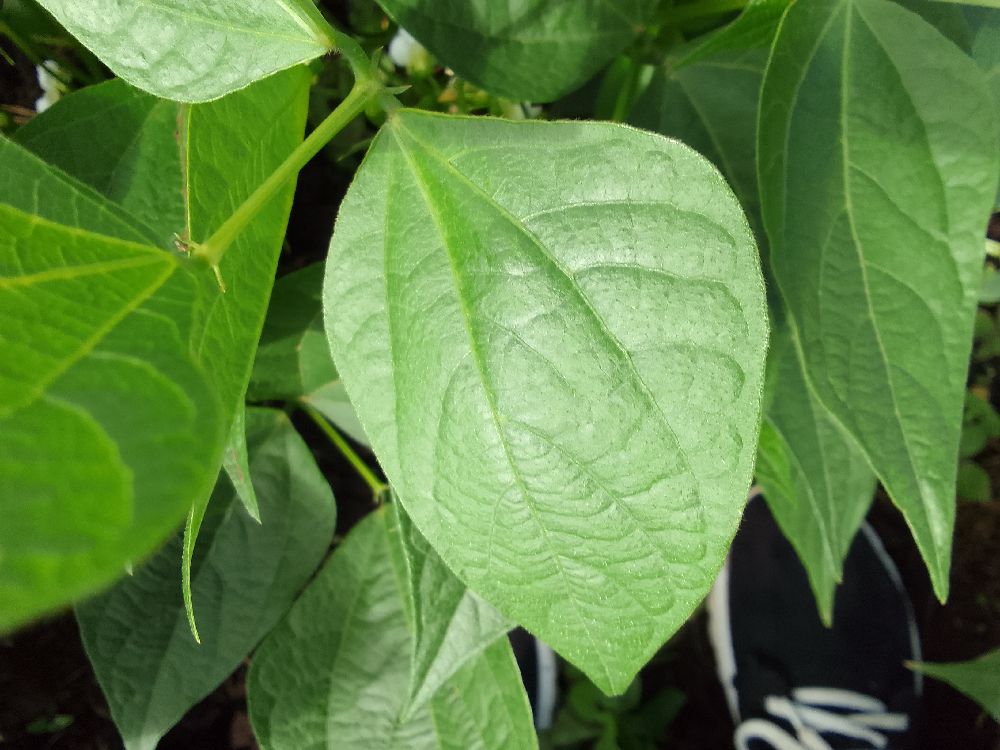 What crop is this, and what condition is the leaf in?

common bean, healthy
